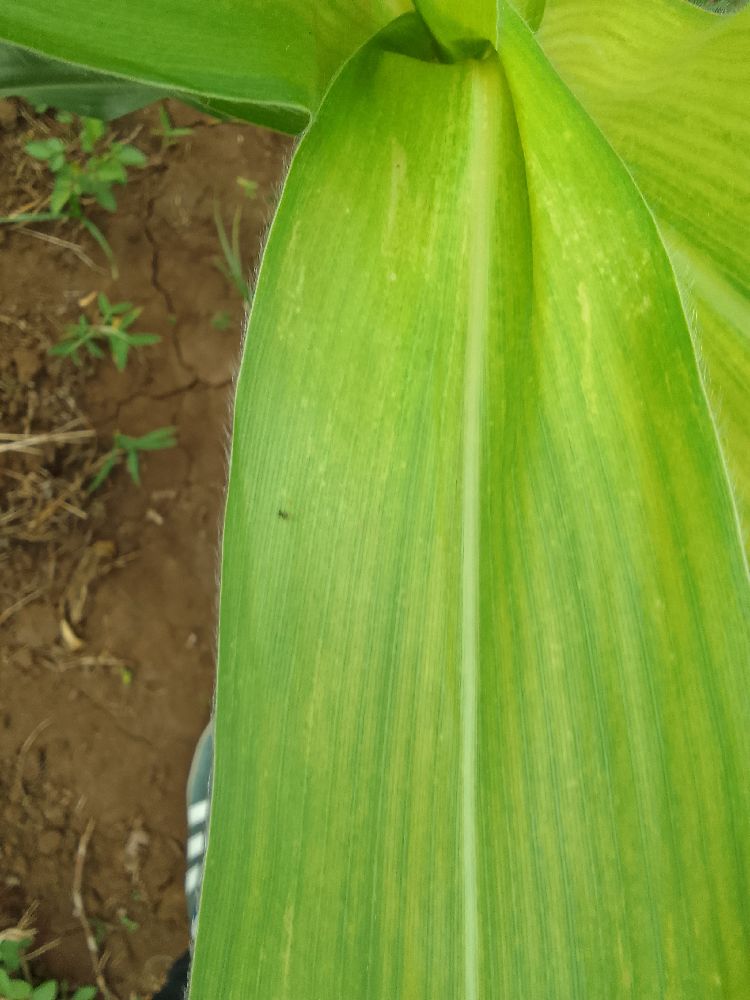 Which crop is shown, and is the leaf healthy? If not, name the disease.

maize, maize lethal necrosis
